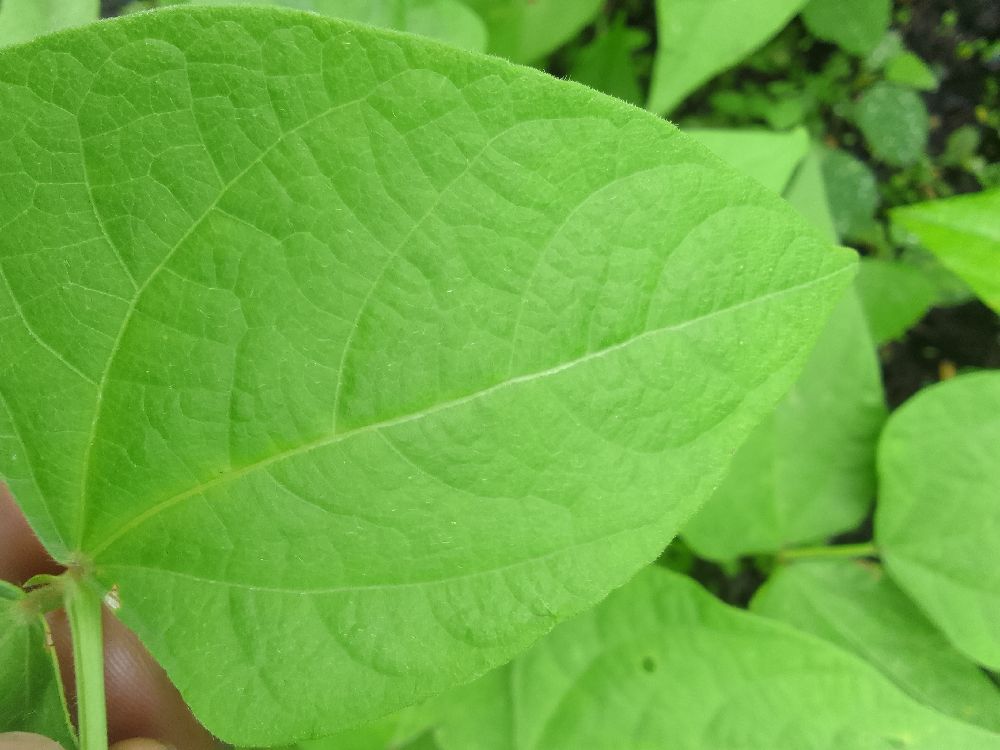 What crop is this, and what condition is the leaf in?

common bean, healthy
